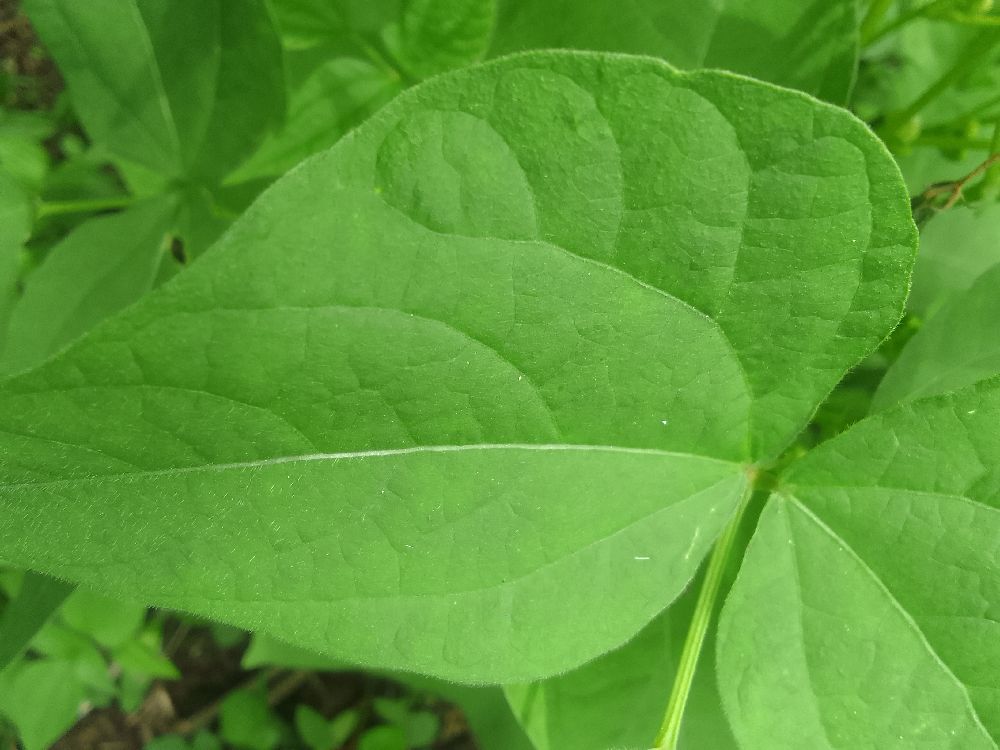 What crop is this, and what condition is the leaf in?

common bean, healthy
